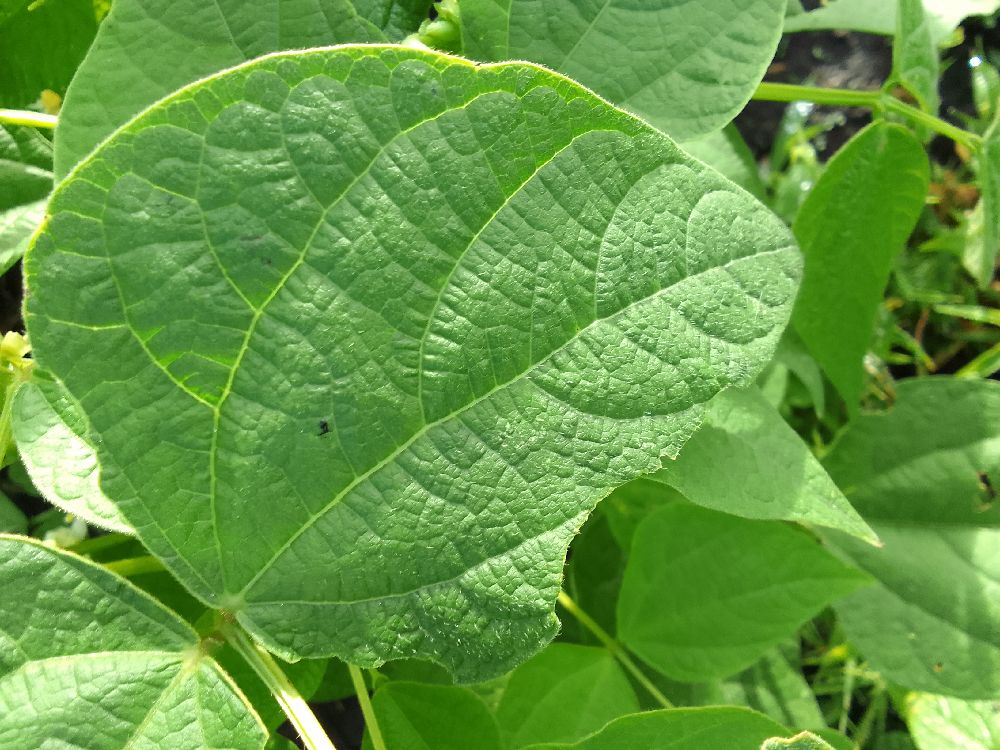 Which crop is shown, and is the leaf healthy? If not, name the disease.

common bean, healthy
